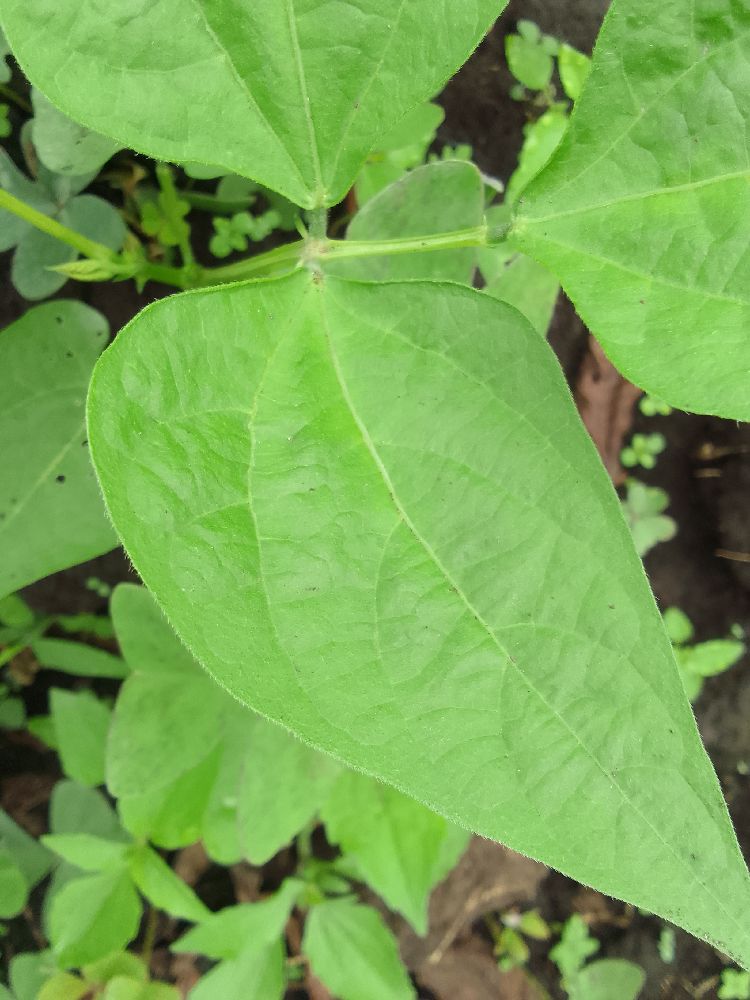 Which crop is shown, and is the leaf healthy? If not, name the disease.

common bean, healthy
